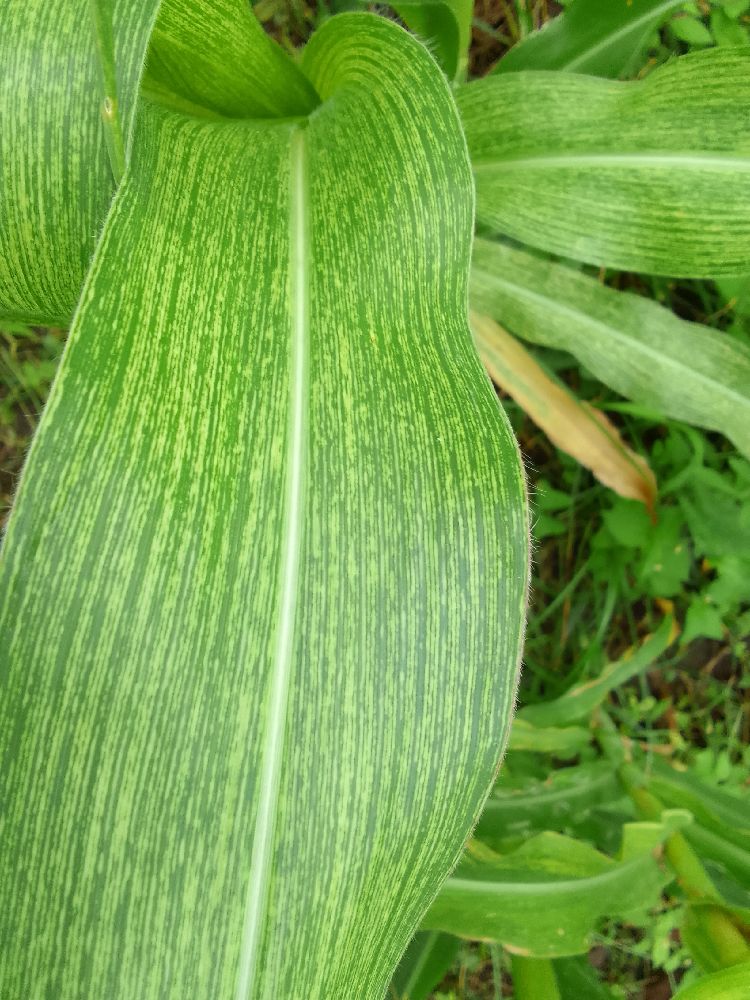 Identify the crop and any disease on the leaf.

maize, maize streak virus
